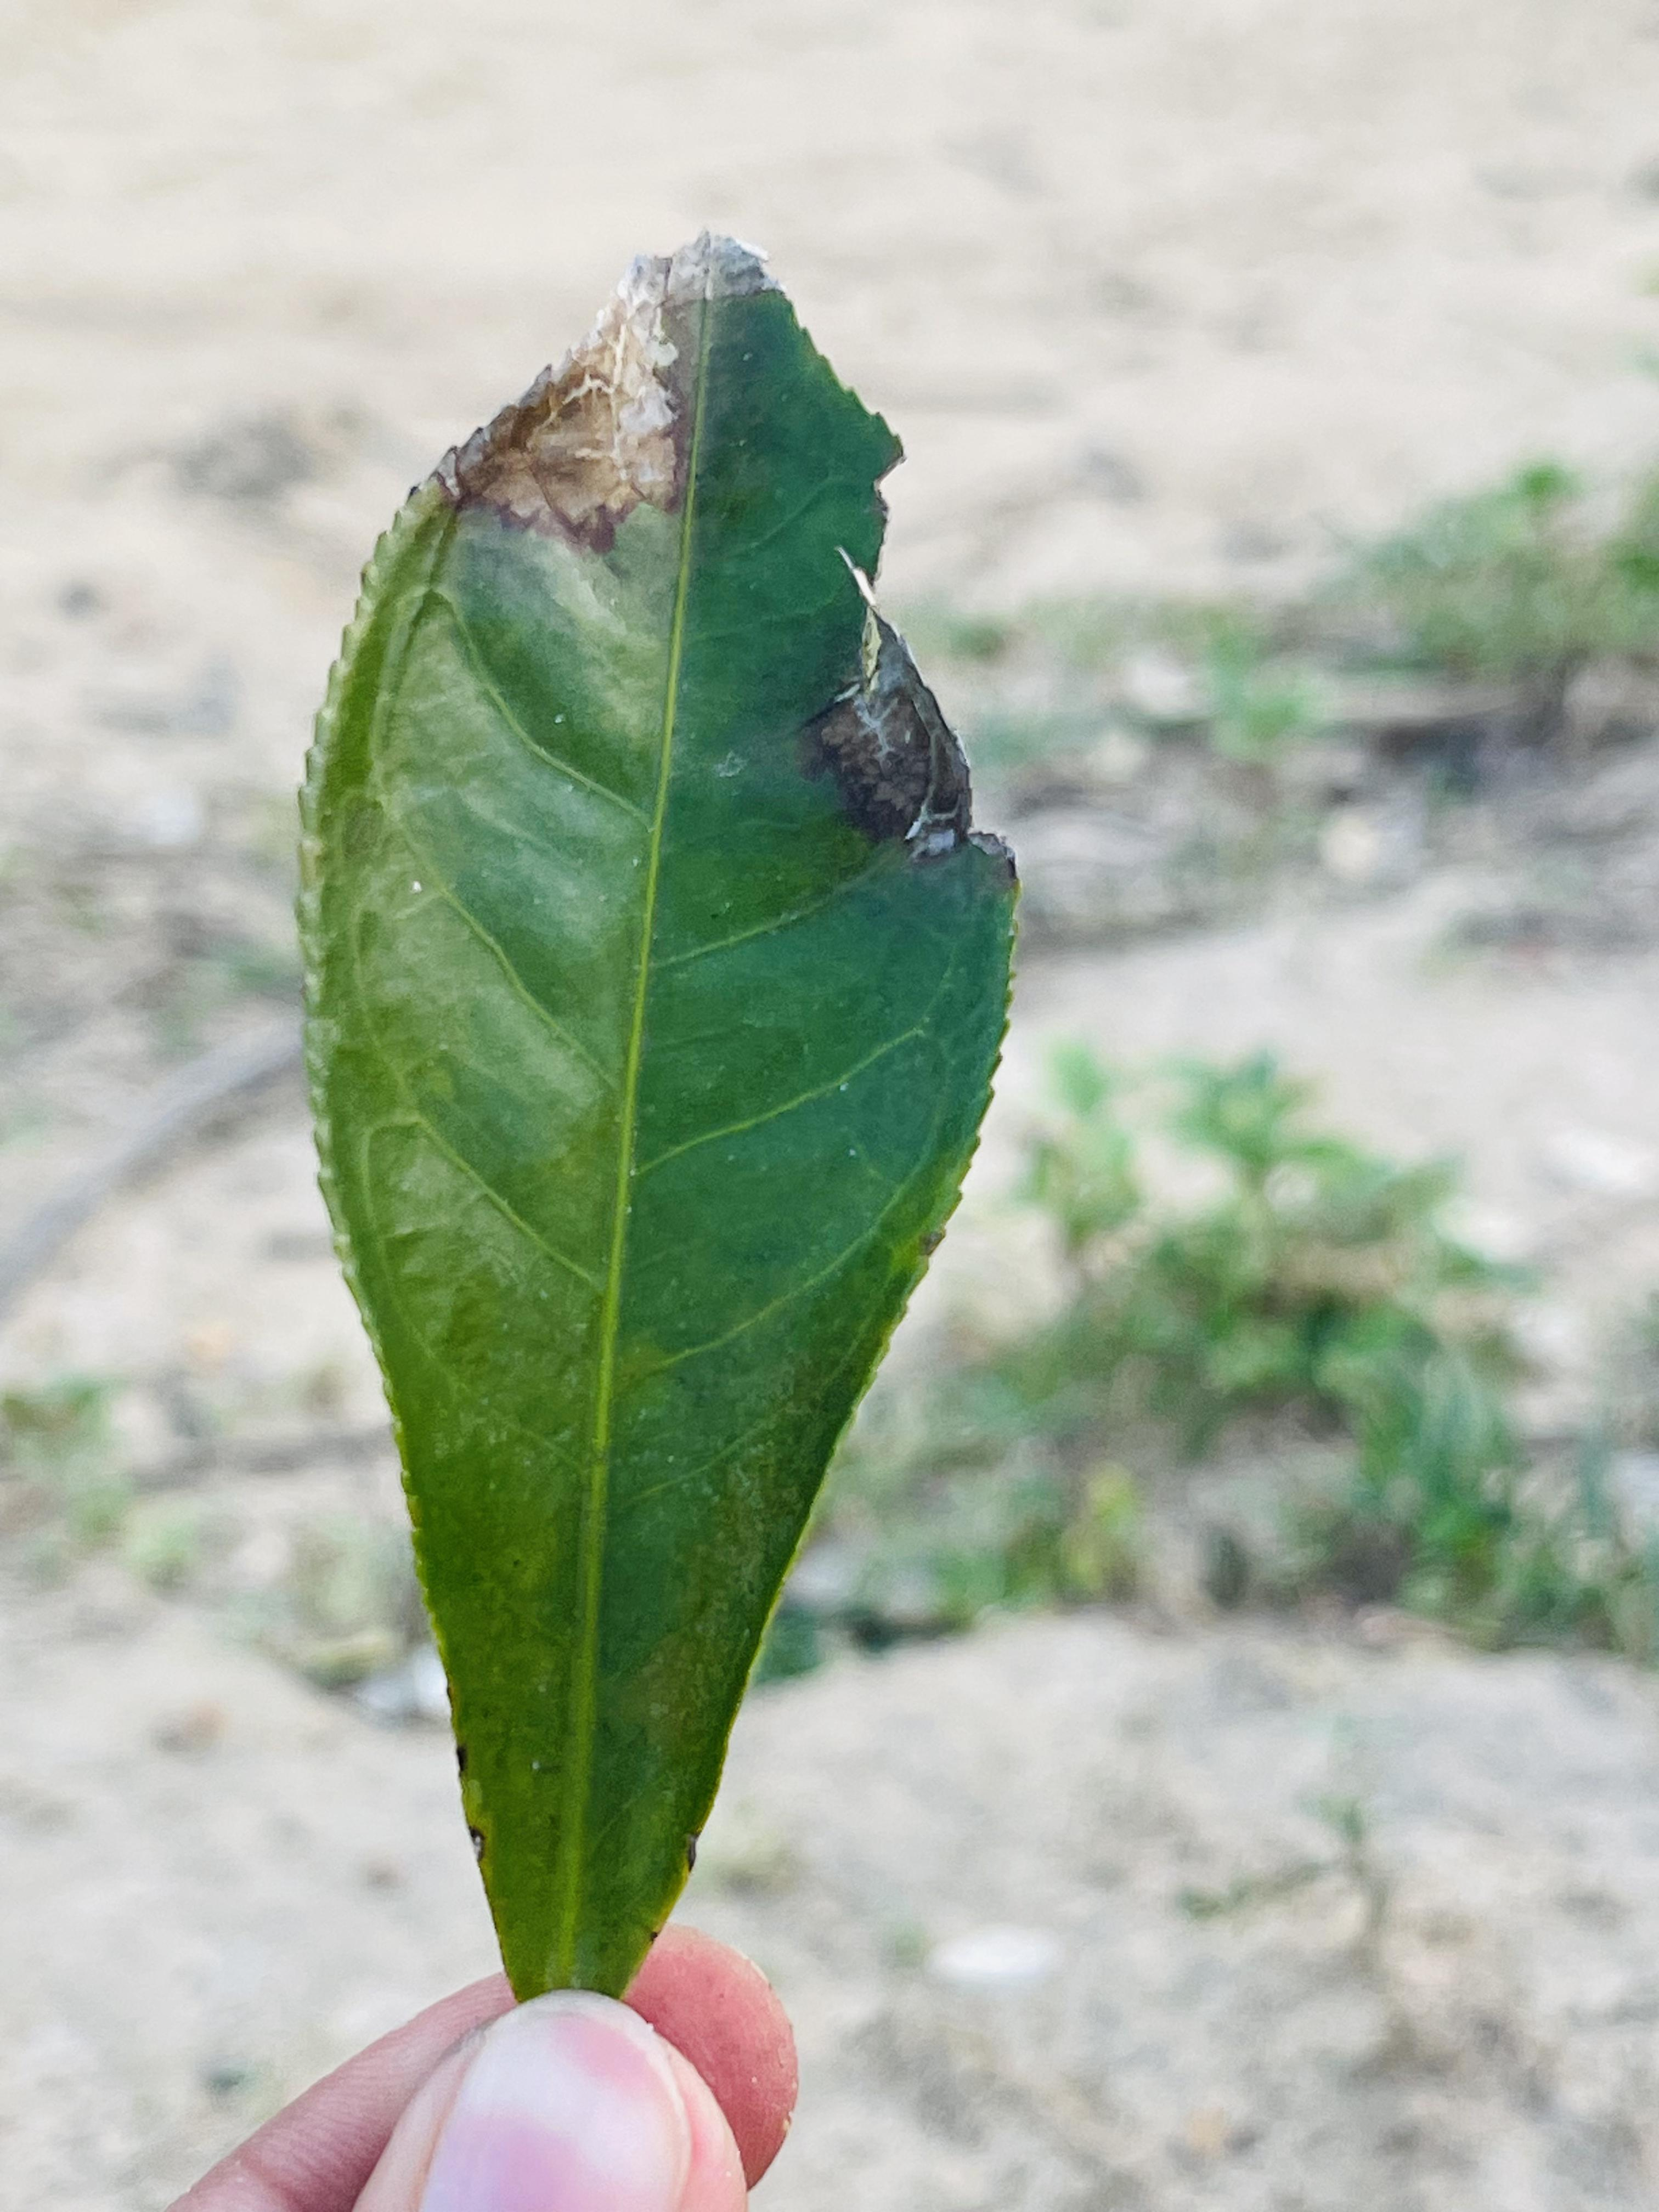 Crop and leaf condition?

tea, blight
